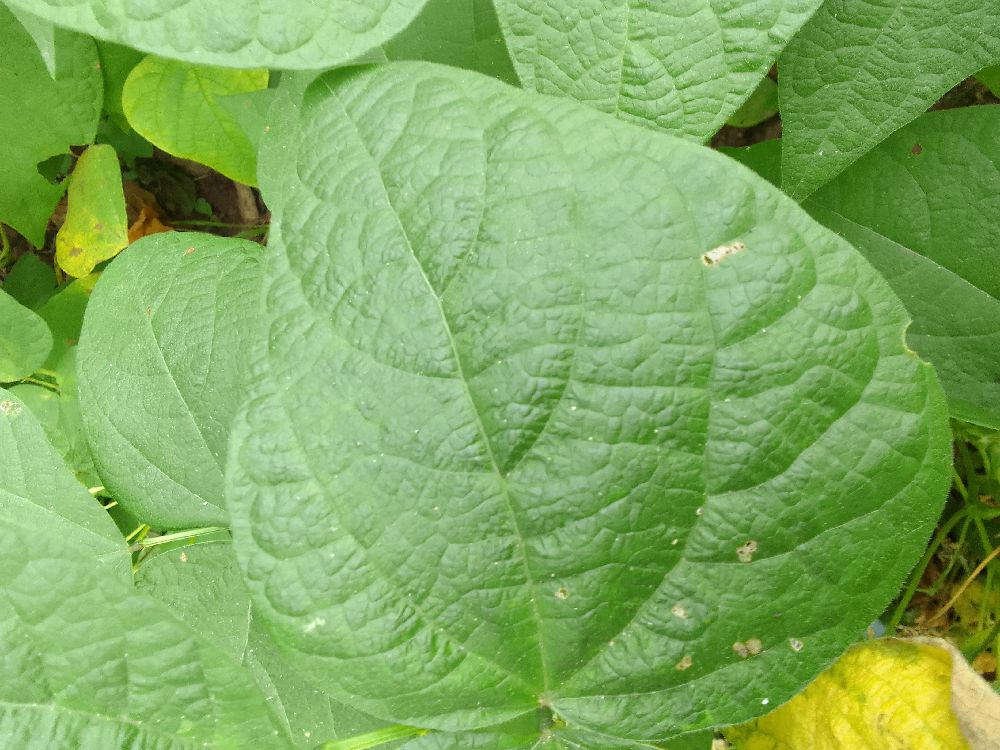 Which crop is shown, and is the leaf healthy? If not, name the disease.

common bean, healthy
